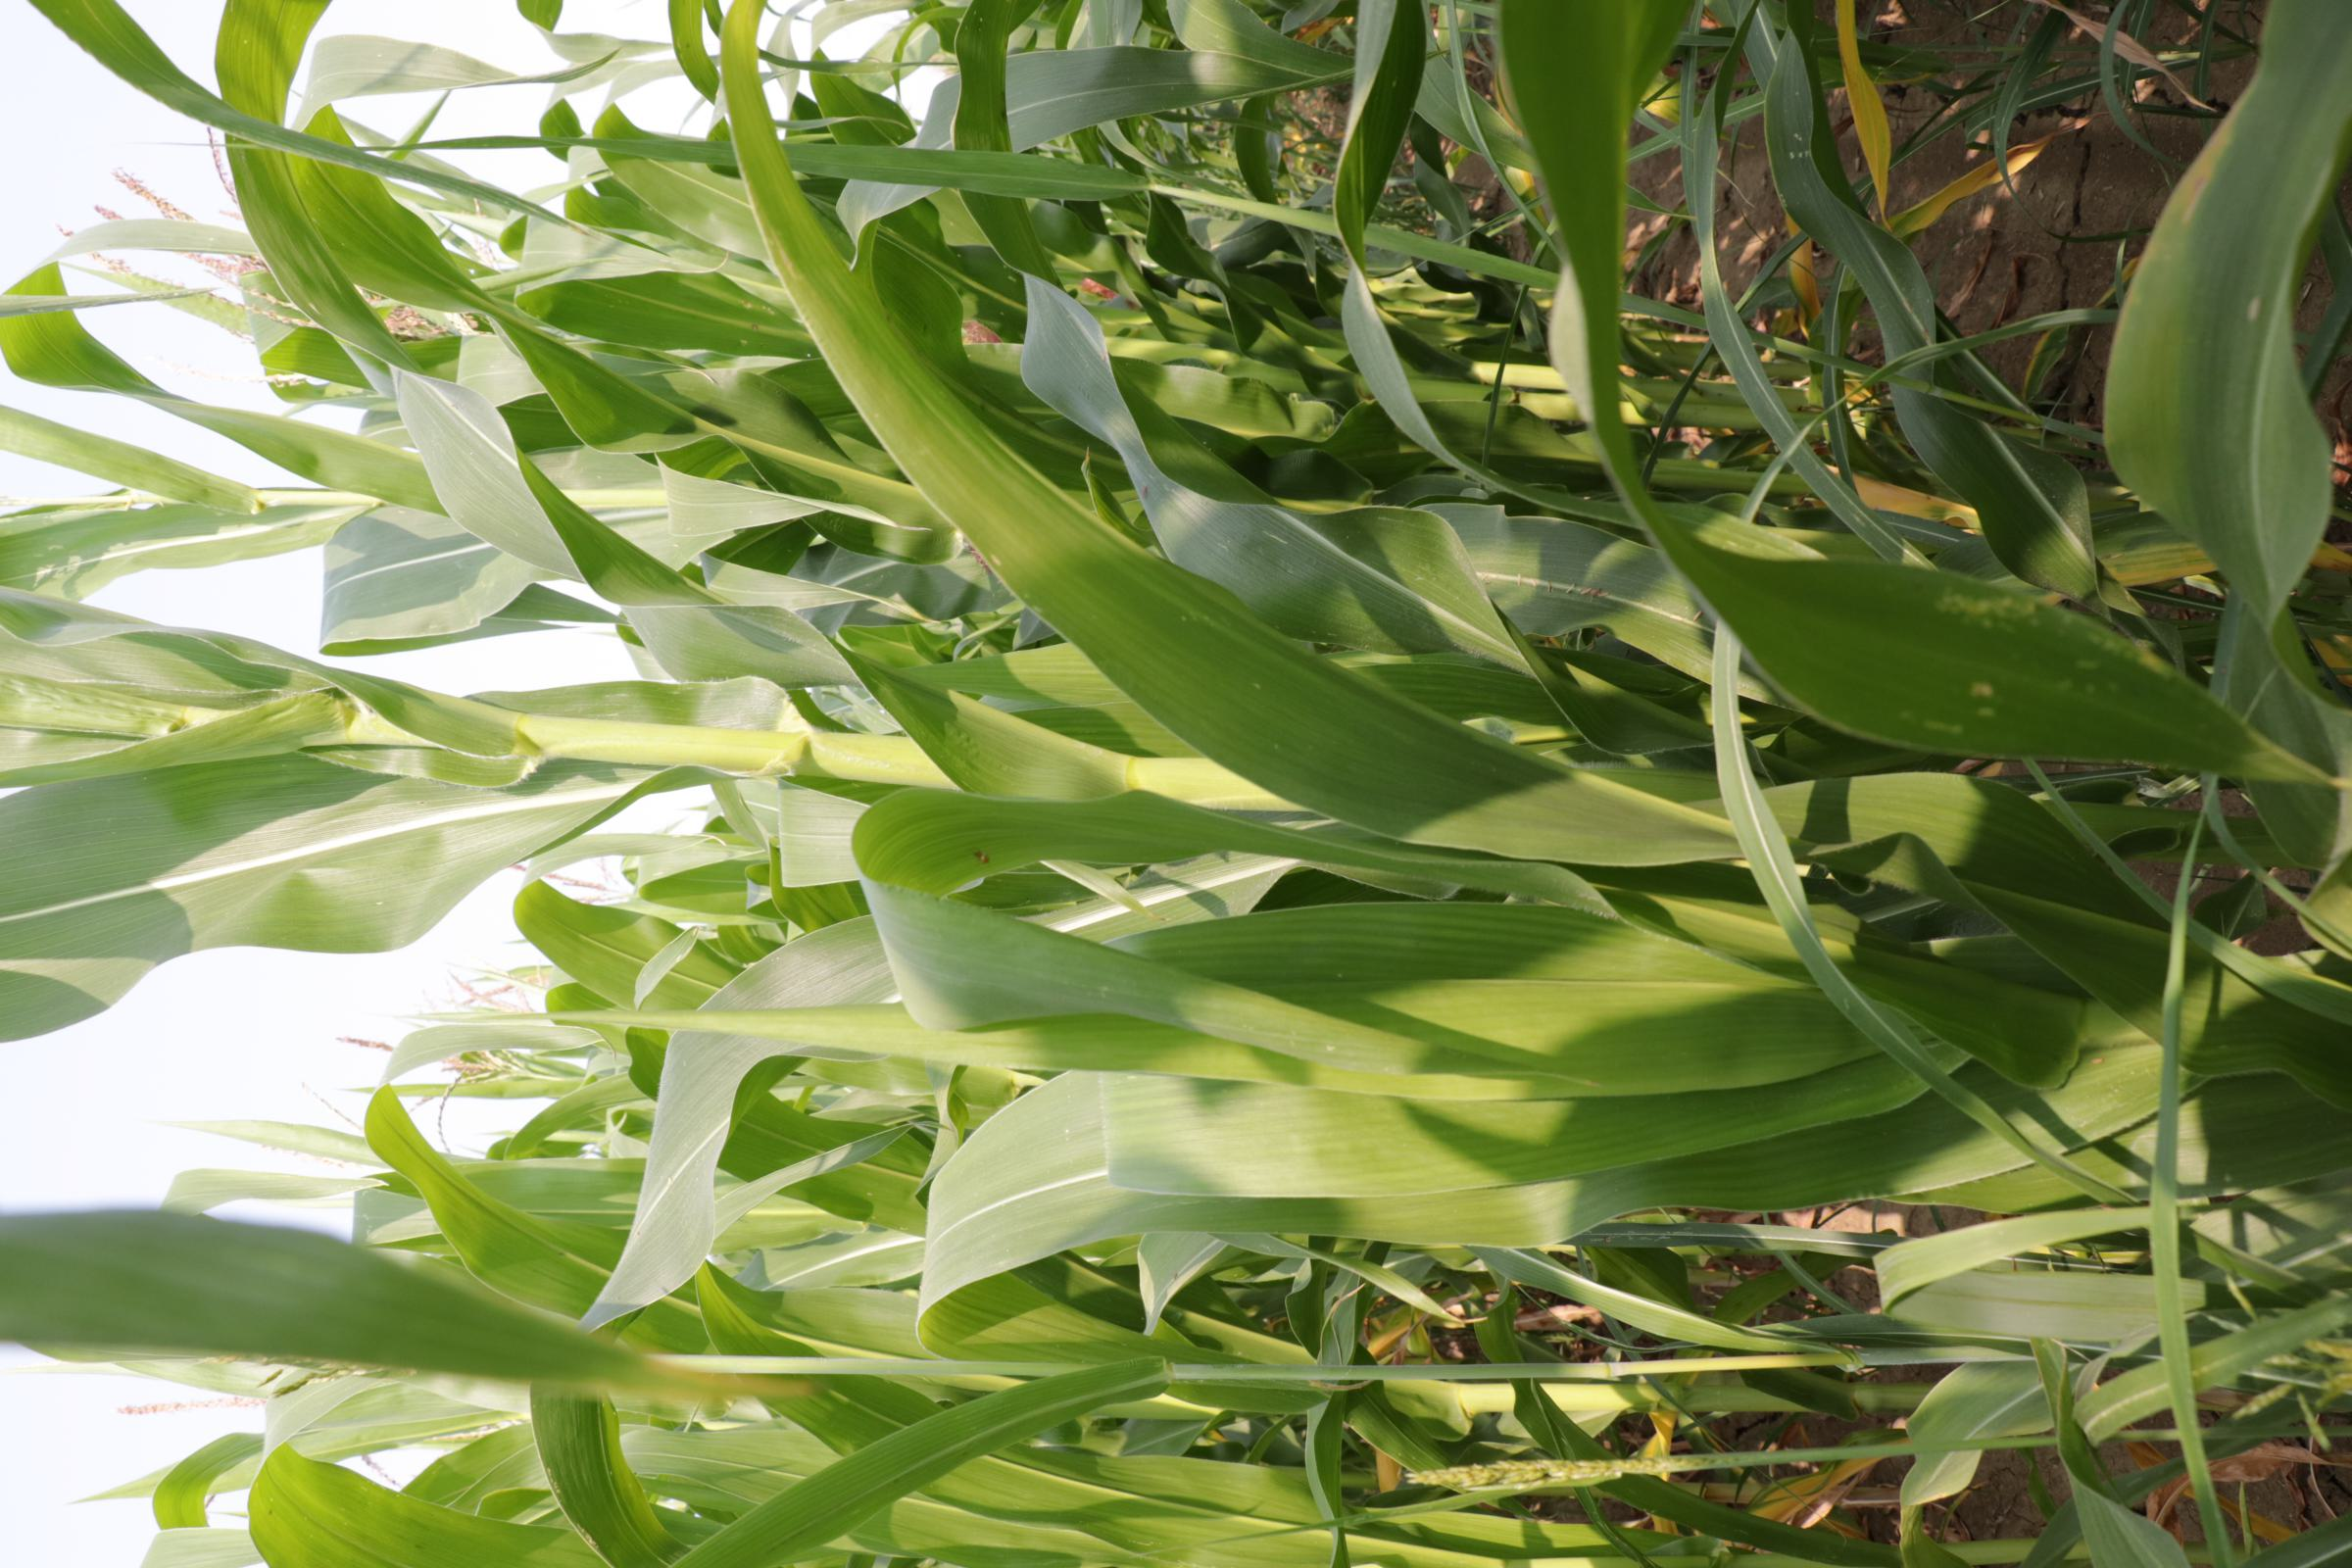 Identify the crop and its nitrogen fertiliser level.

maize, reduced nitrogen fertilisation
